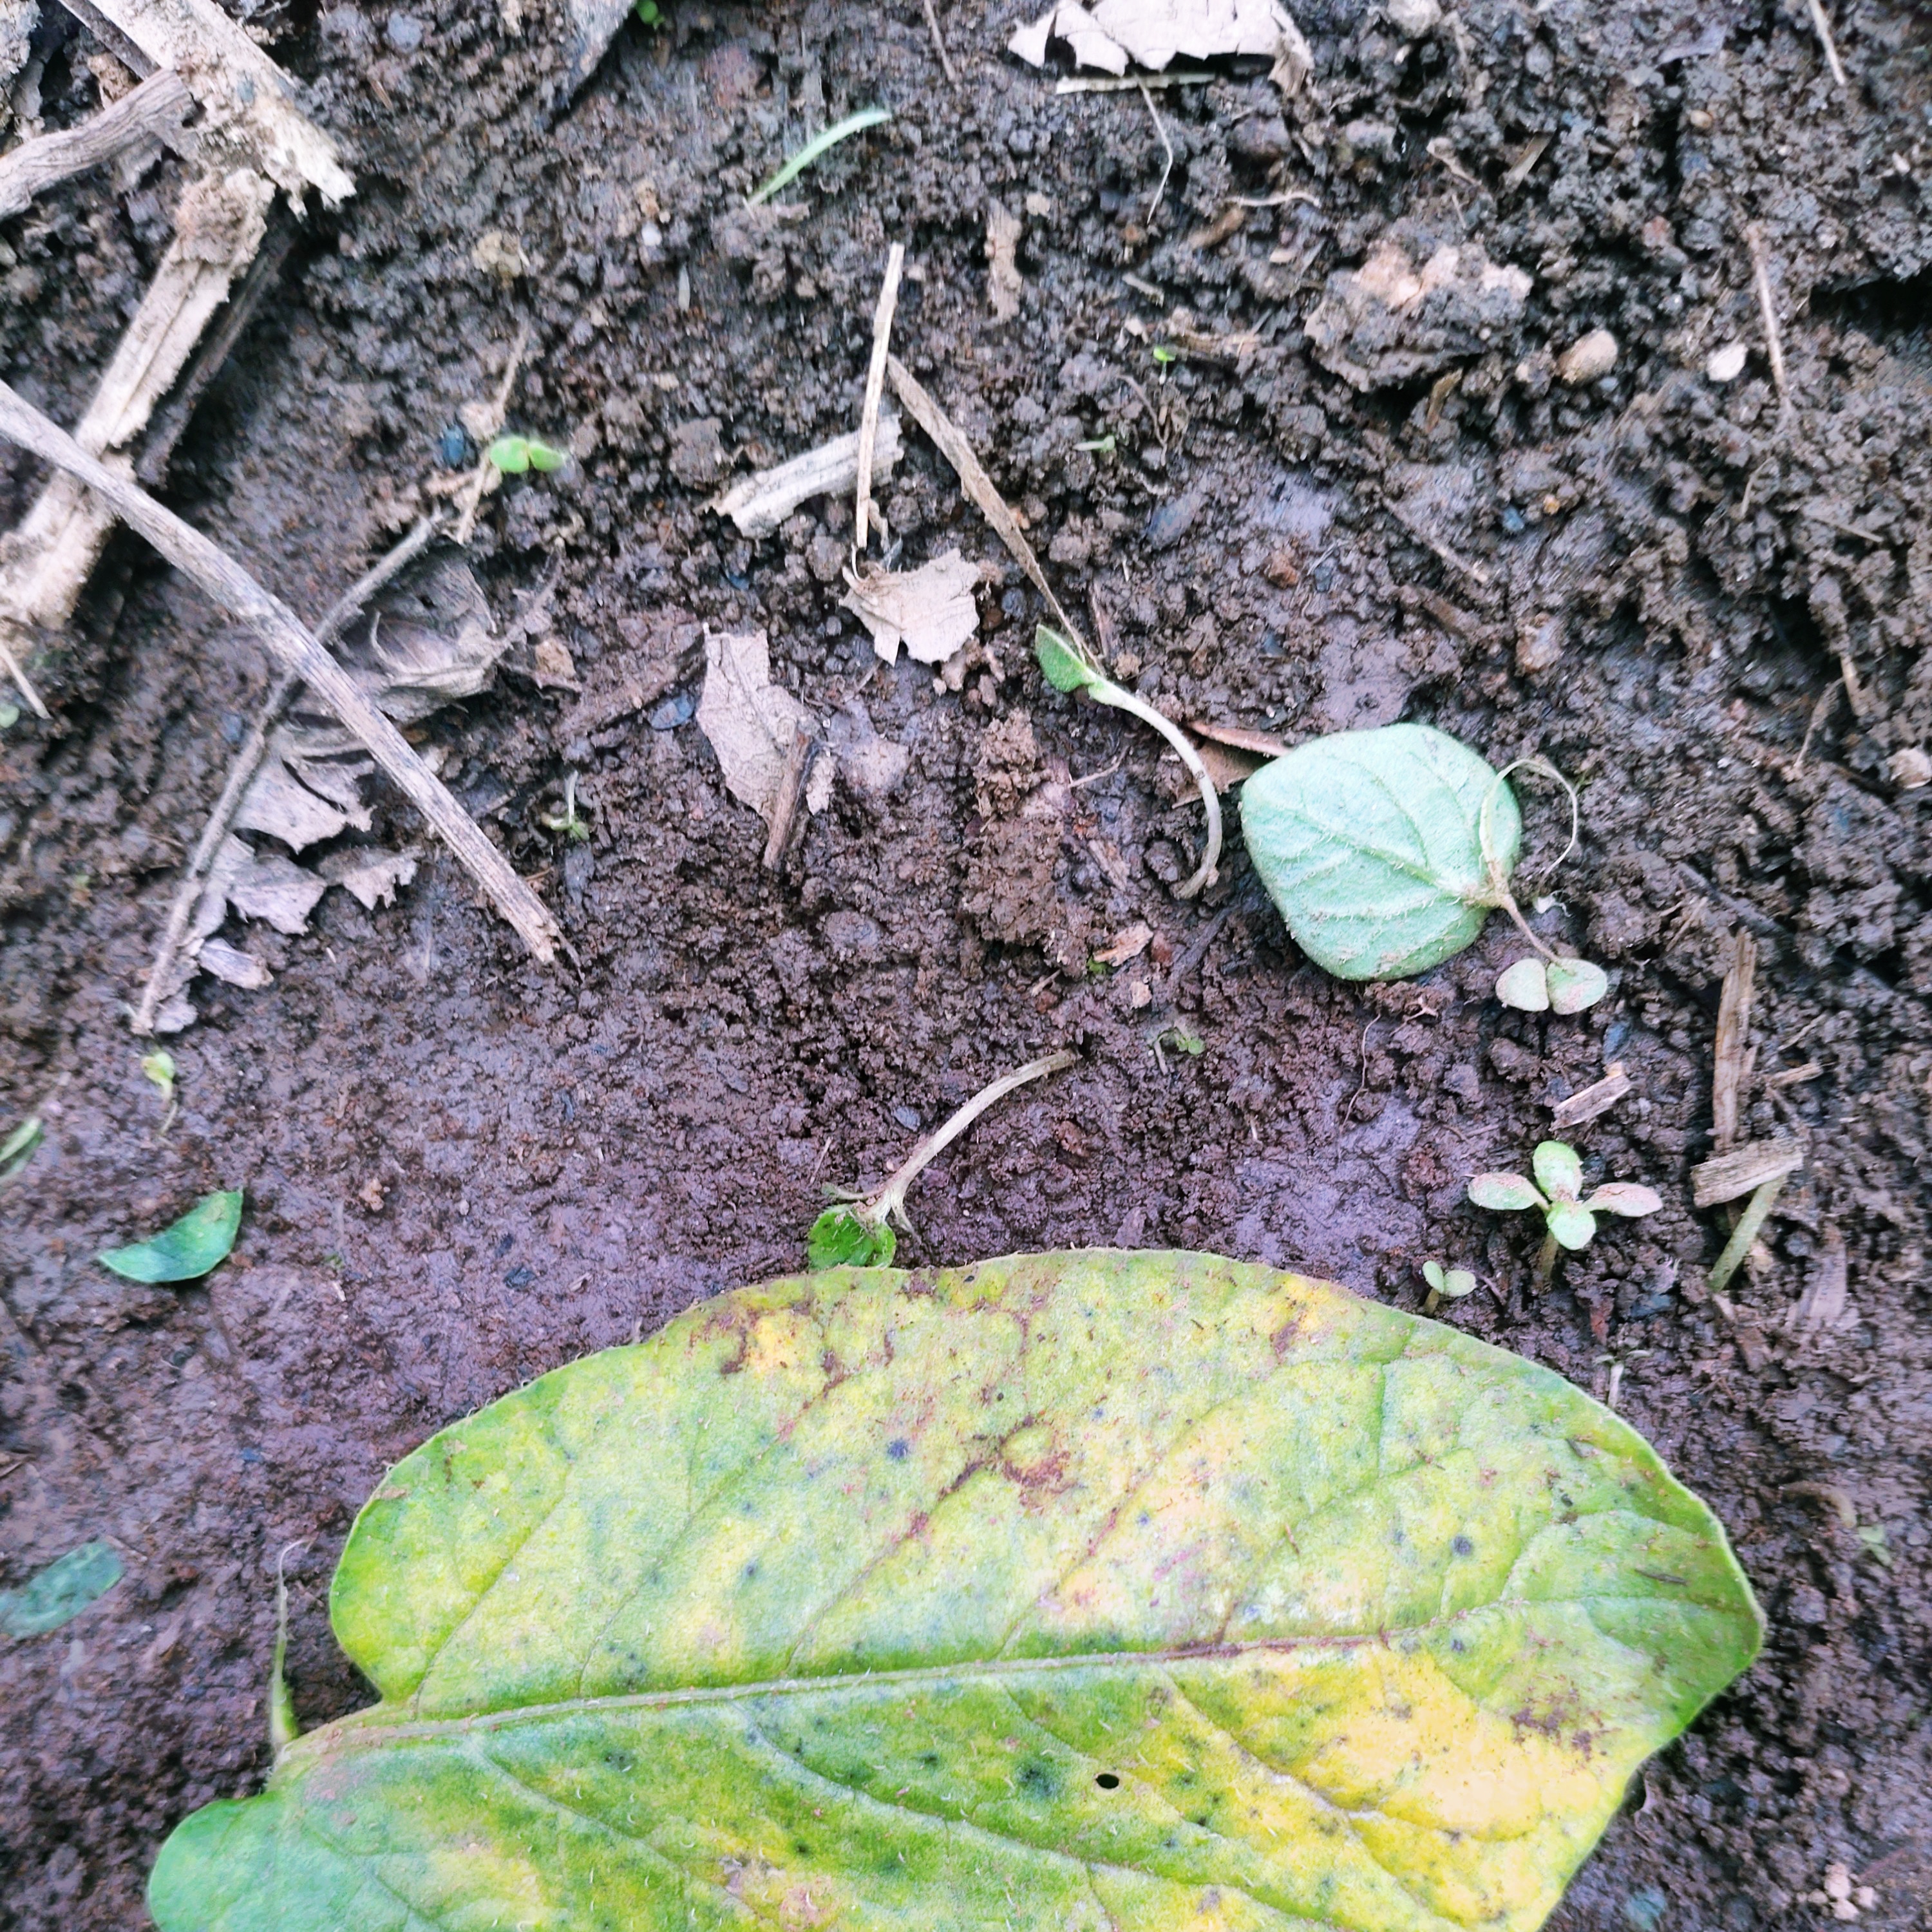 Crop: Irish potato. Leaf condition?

late blight
